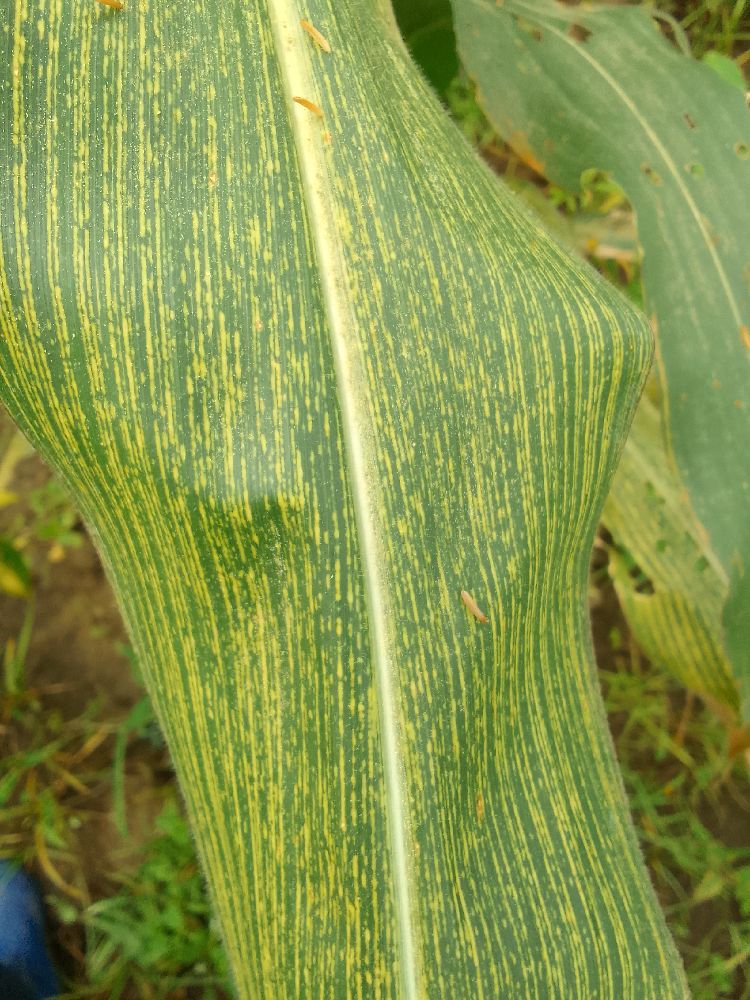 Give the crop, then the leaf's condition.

maize, maize streak virus
